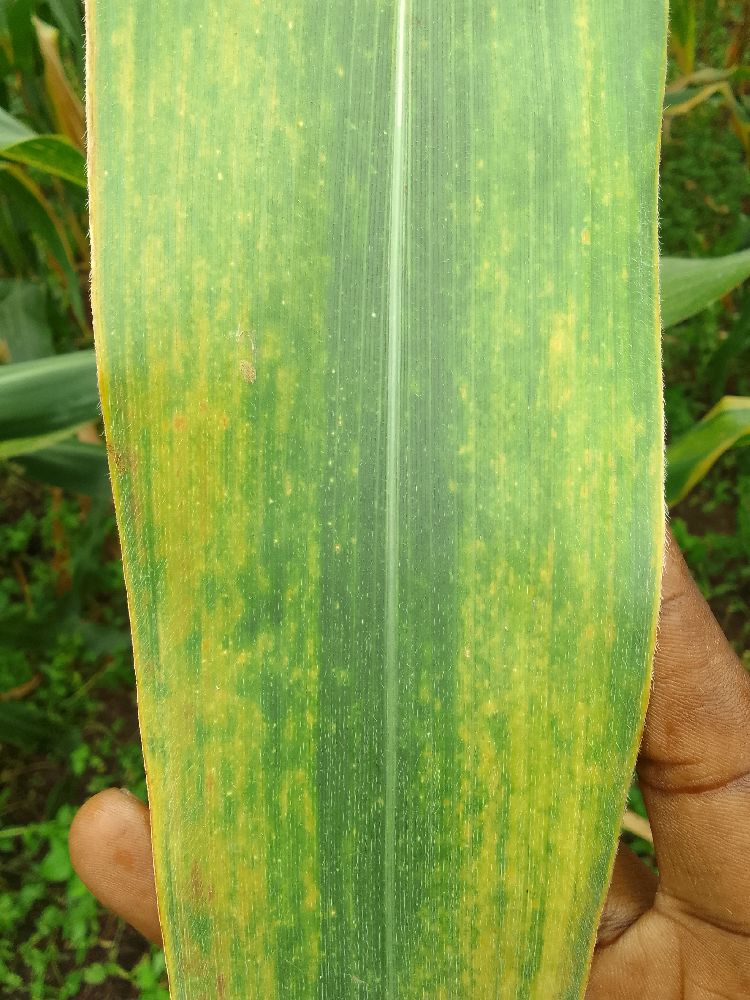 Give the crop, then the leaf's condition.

maize, maize lethal necrosis
